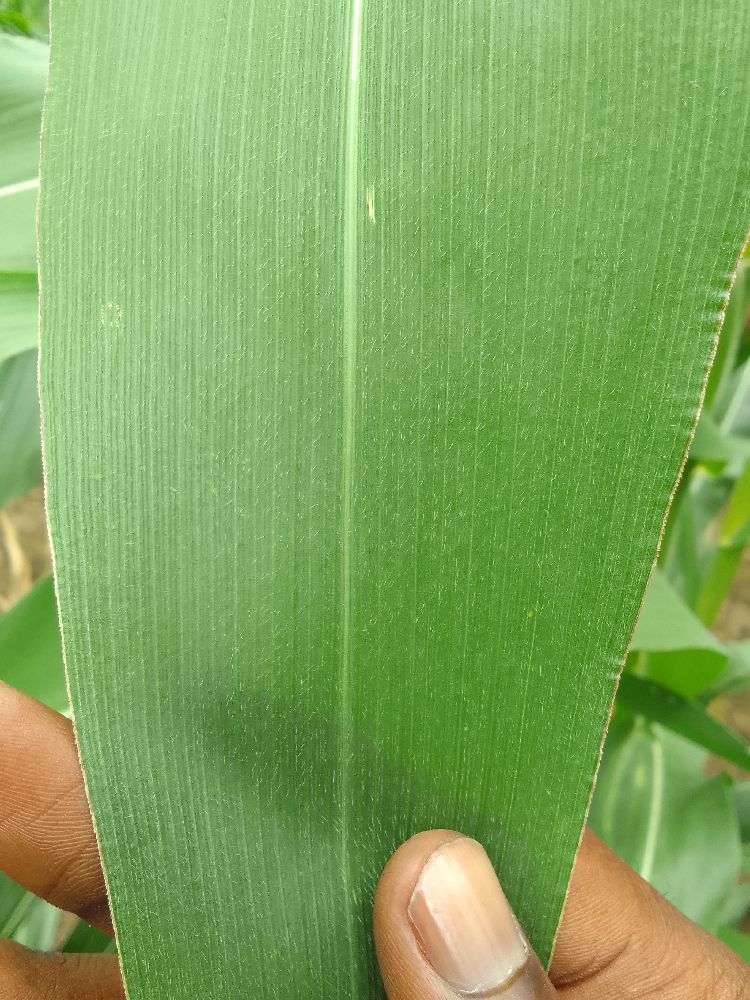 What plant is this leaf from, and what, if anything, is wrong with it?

maize, healthy
